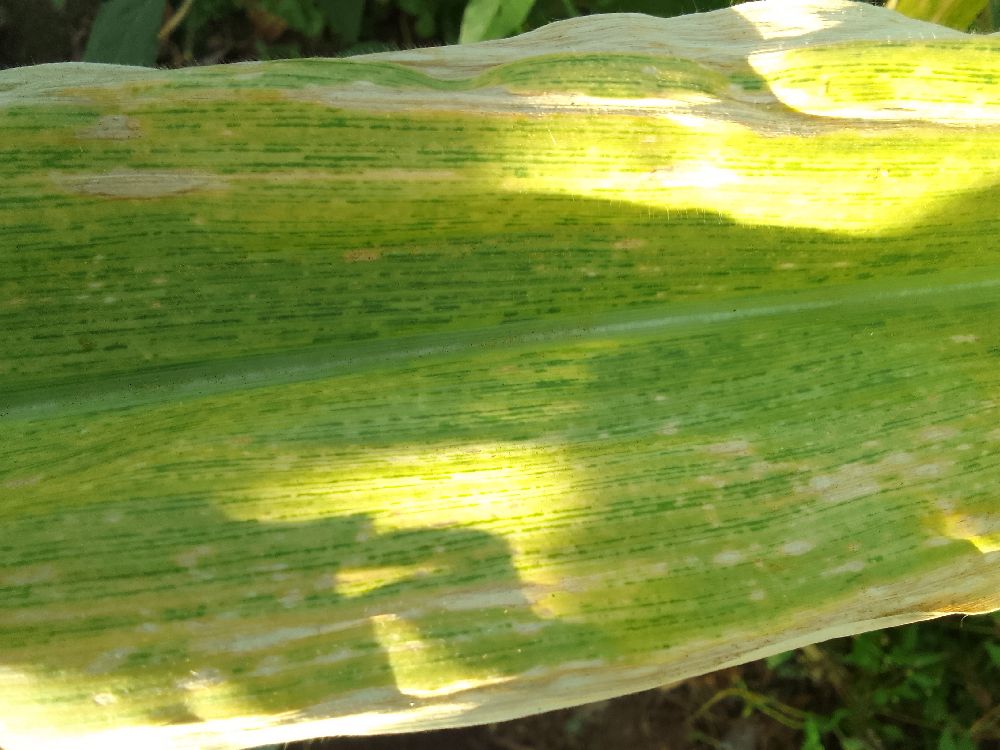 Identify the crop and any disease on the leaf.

maize, maize lethal necrosis
